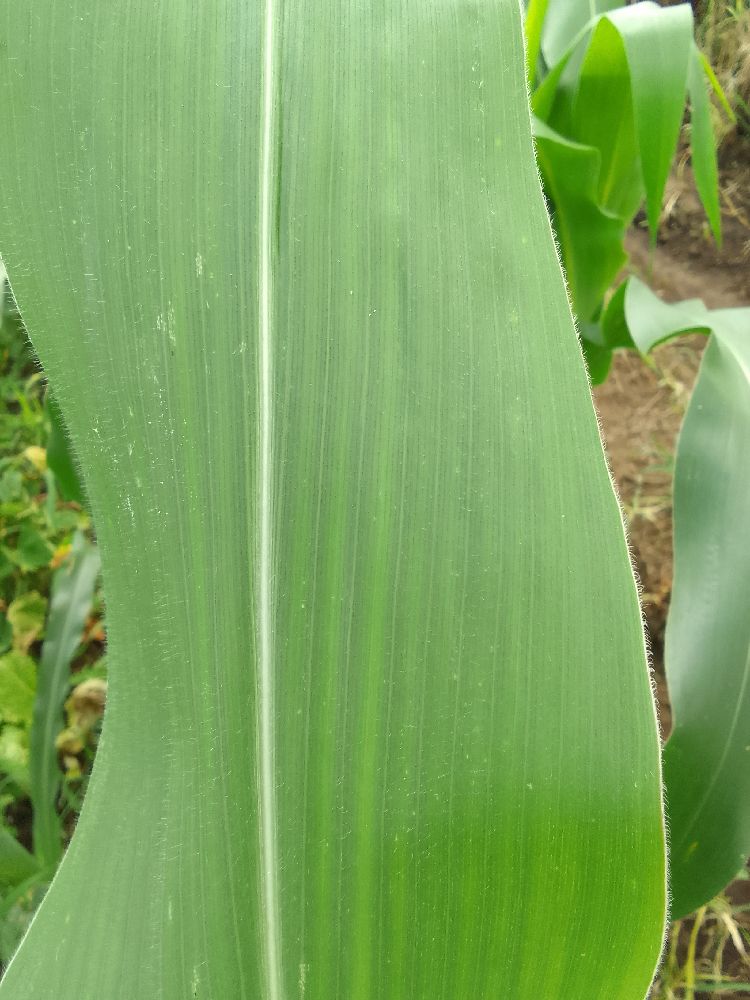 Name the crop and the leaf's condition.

maize, healthy
